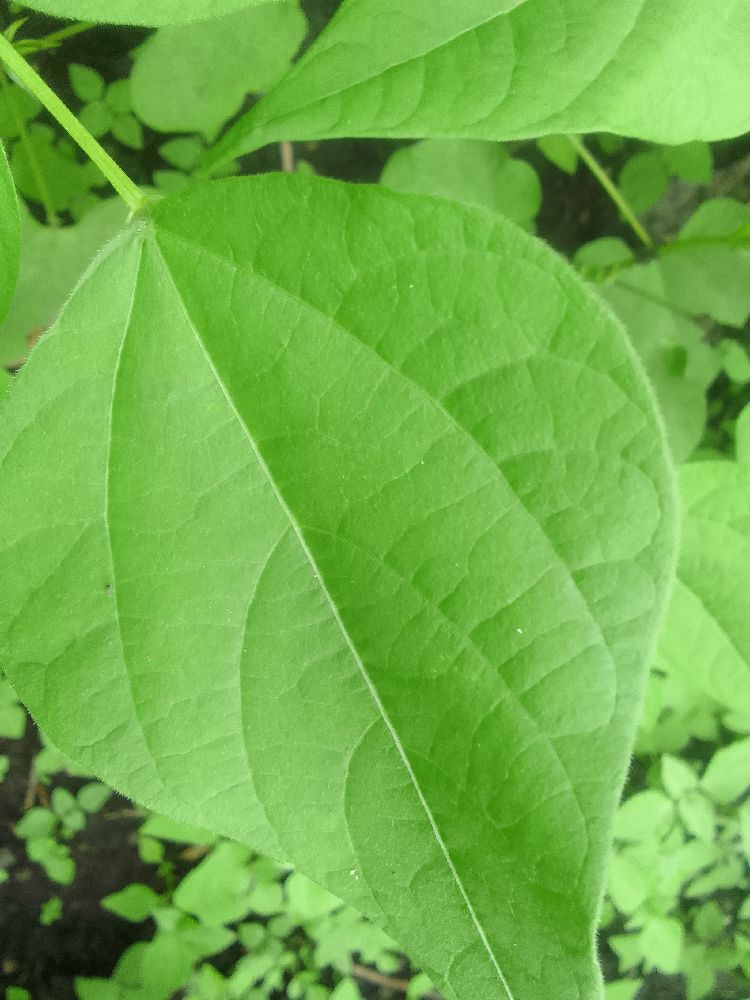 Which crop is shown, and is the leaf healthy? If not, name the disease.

common bean, healthy
